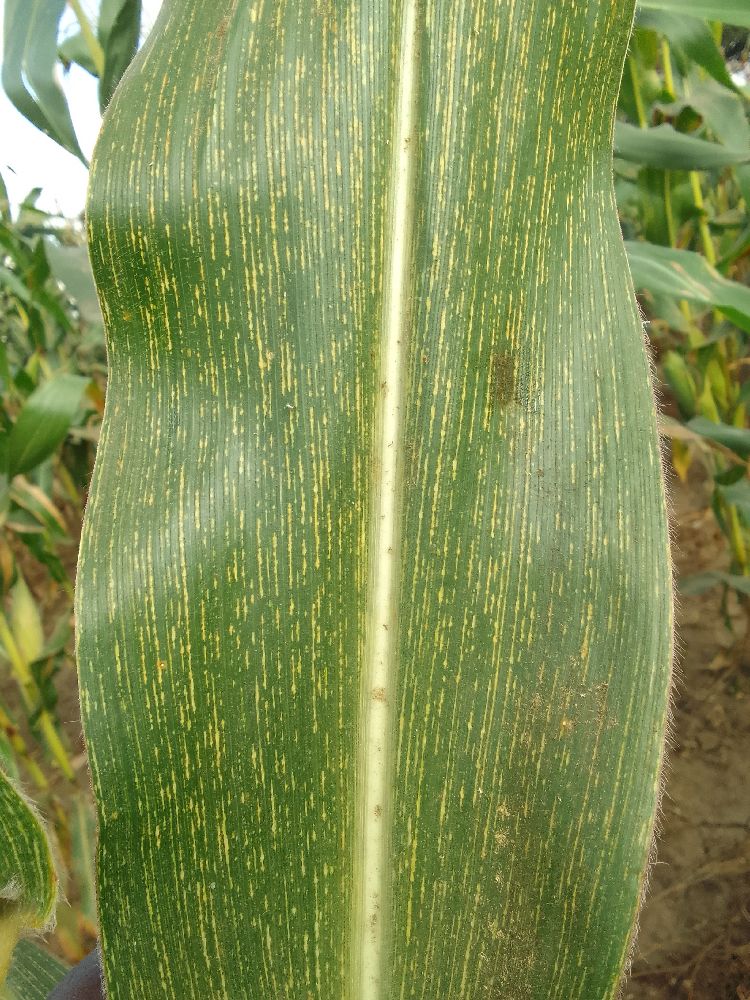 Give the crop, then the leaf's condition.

maize, maize streak virus
